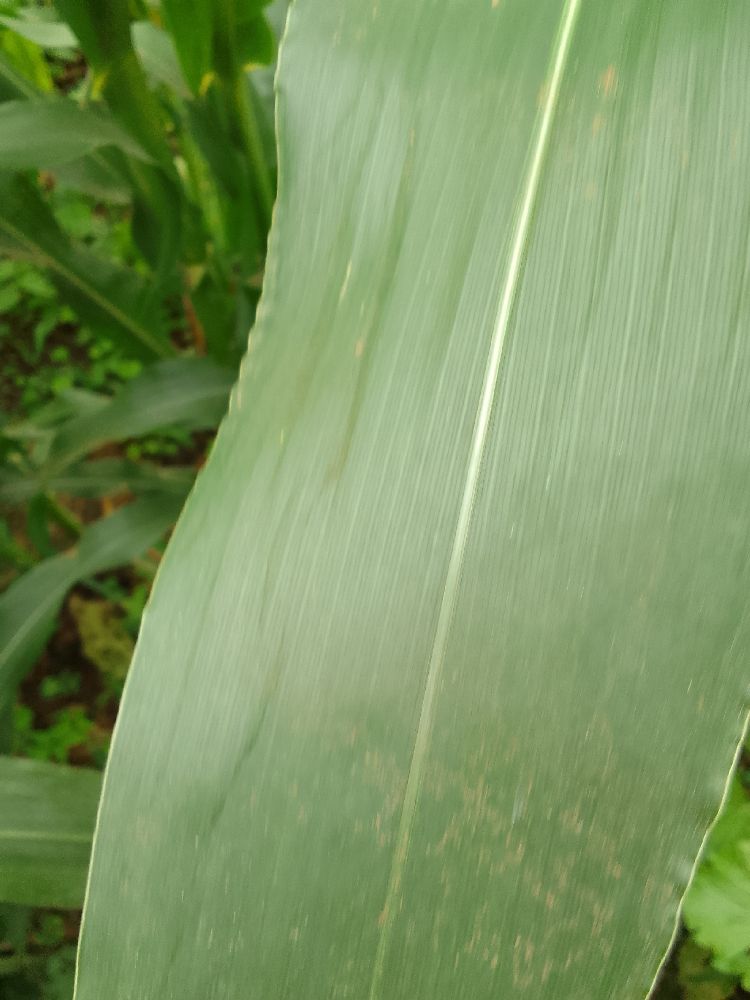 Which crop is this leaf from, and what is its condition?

maize, healthy
